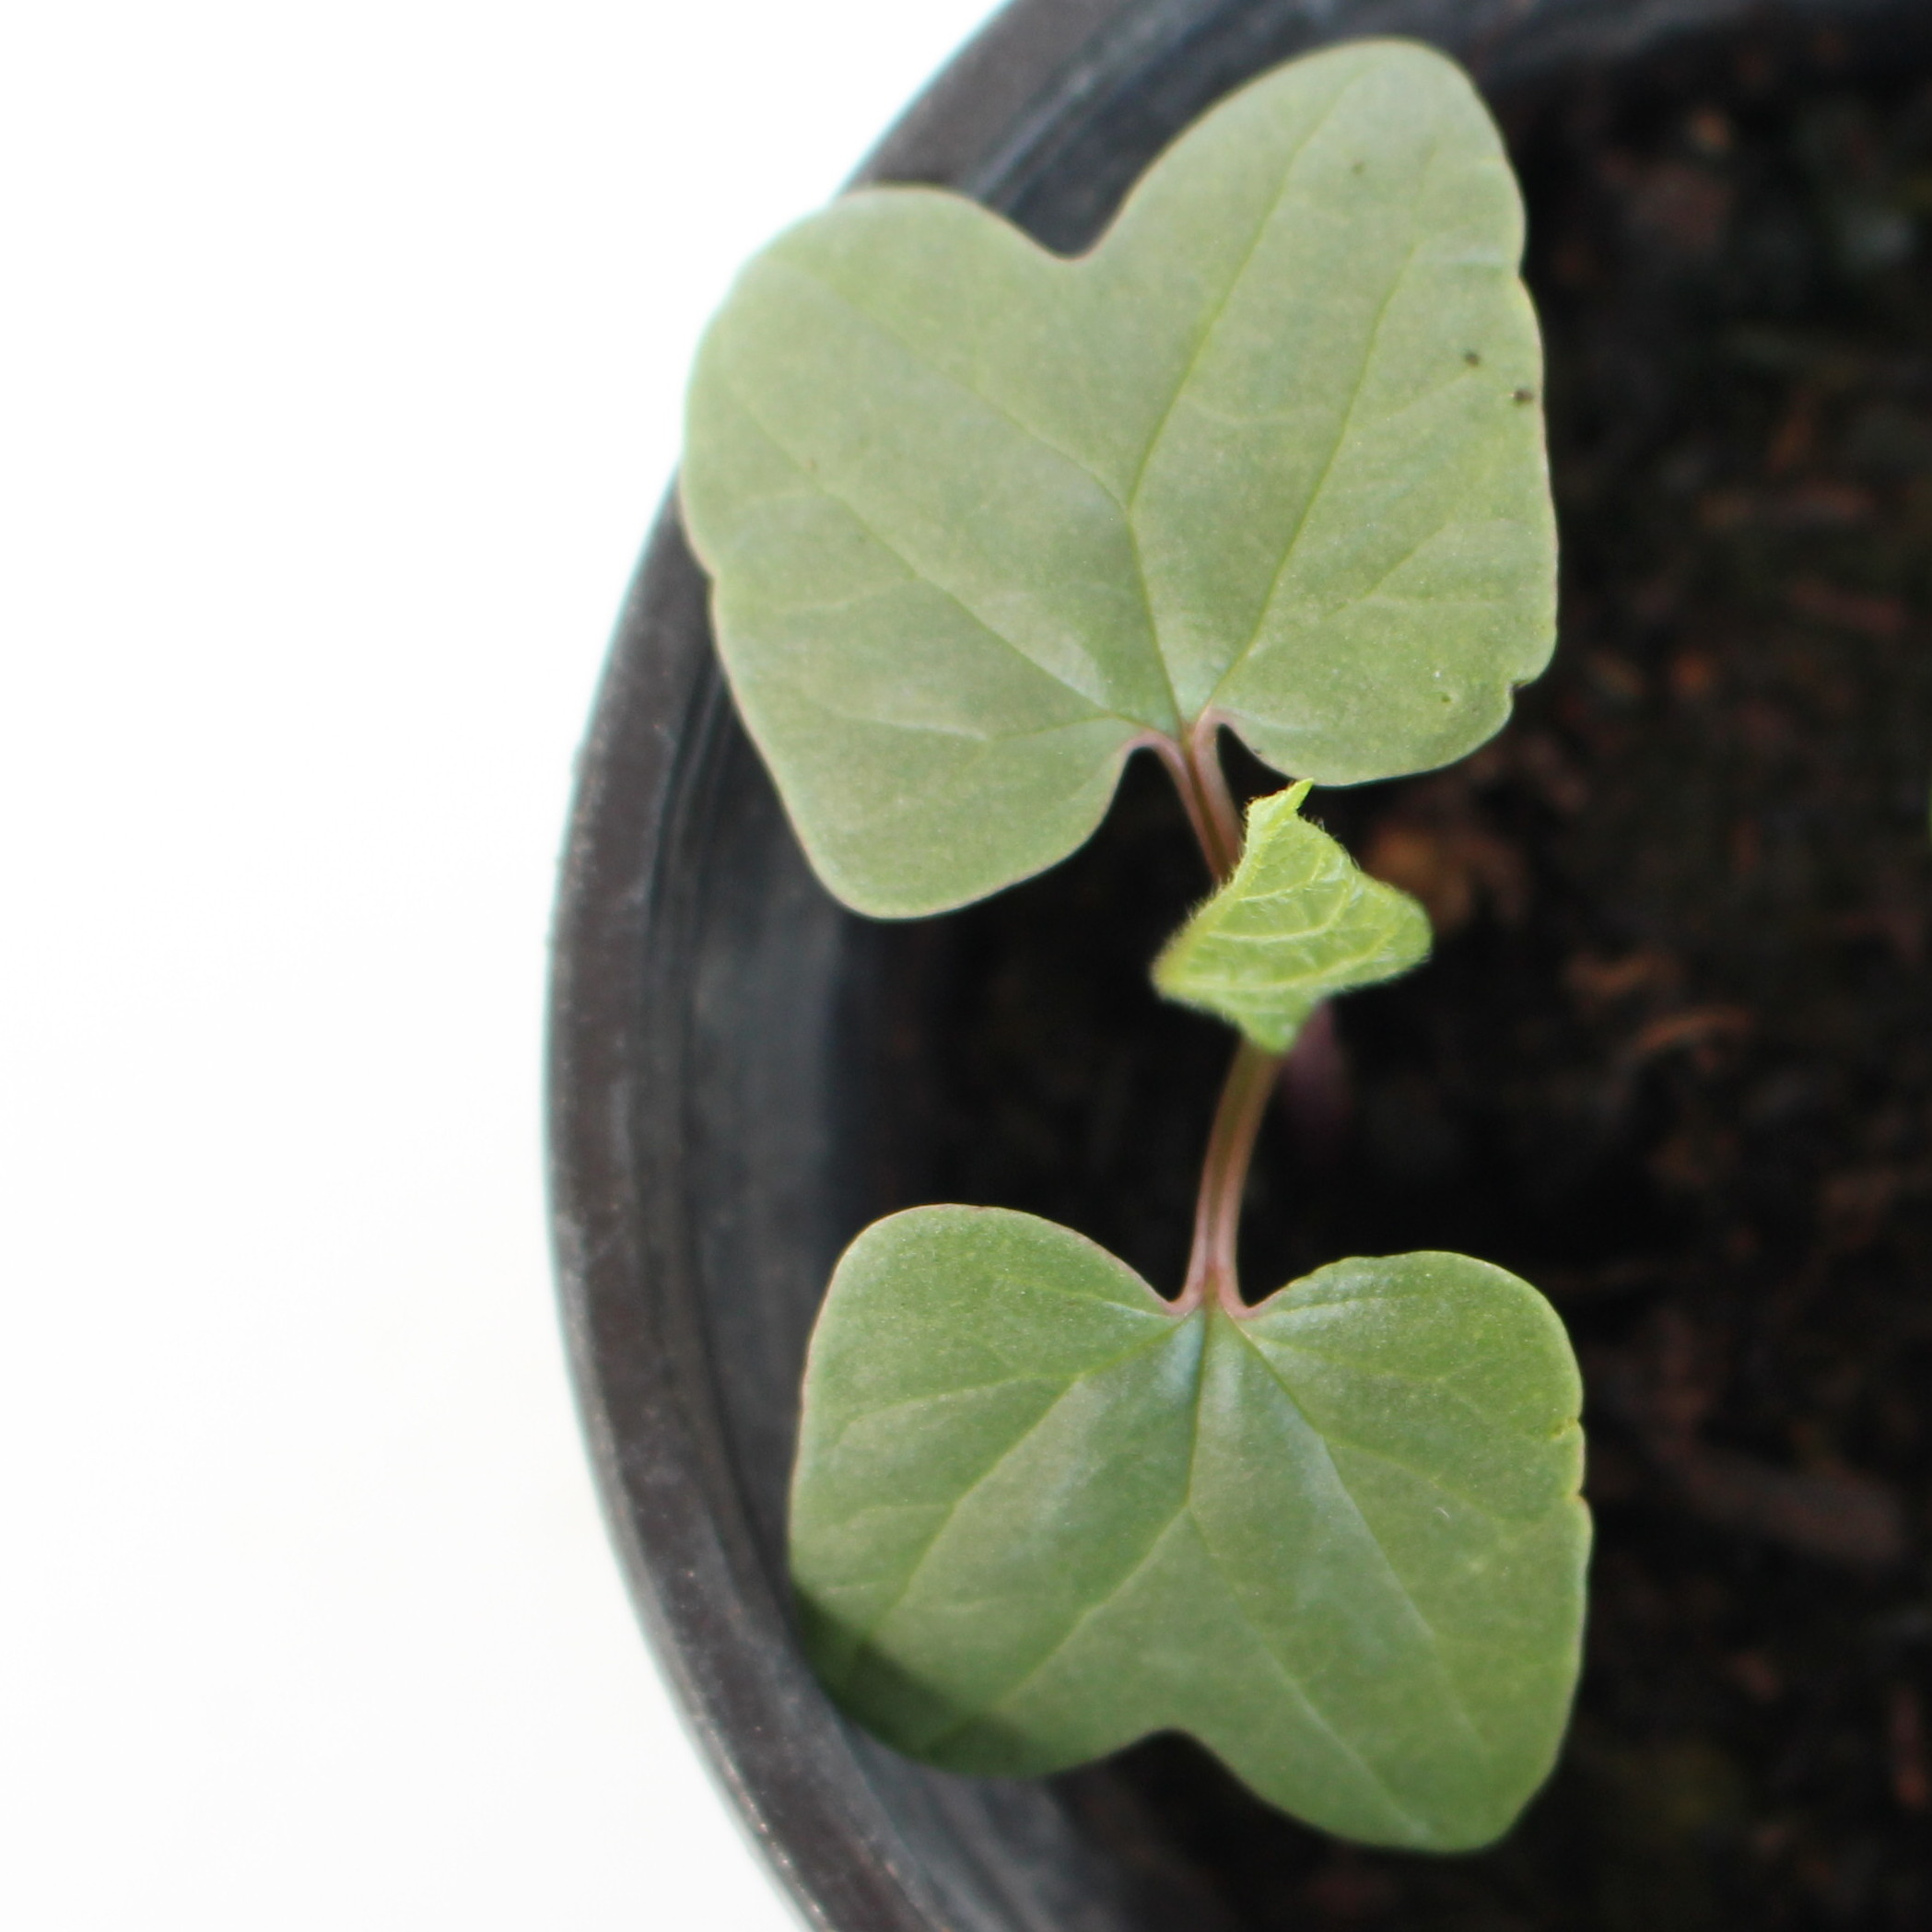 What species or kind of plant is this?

Convolvulus arvensis
